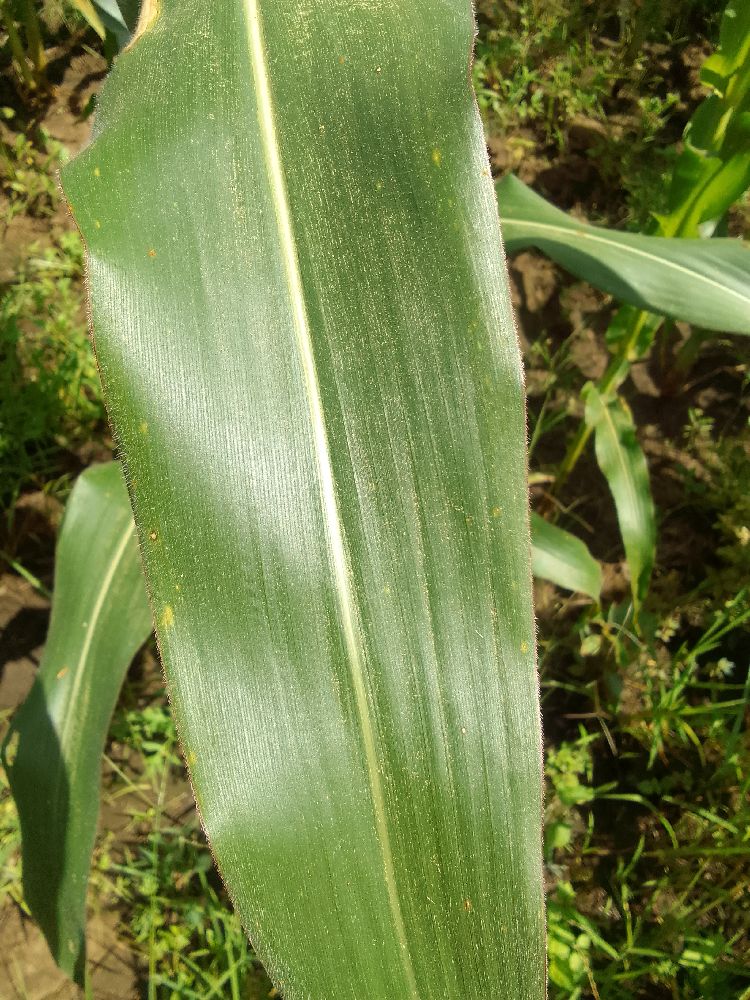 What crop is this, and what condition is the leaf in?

maize, healthy
